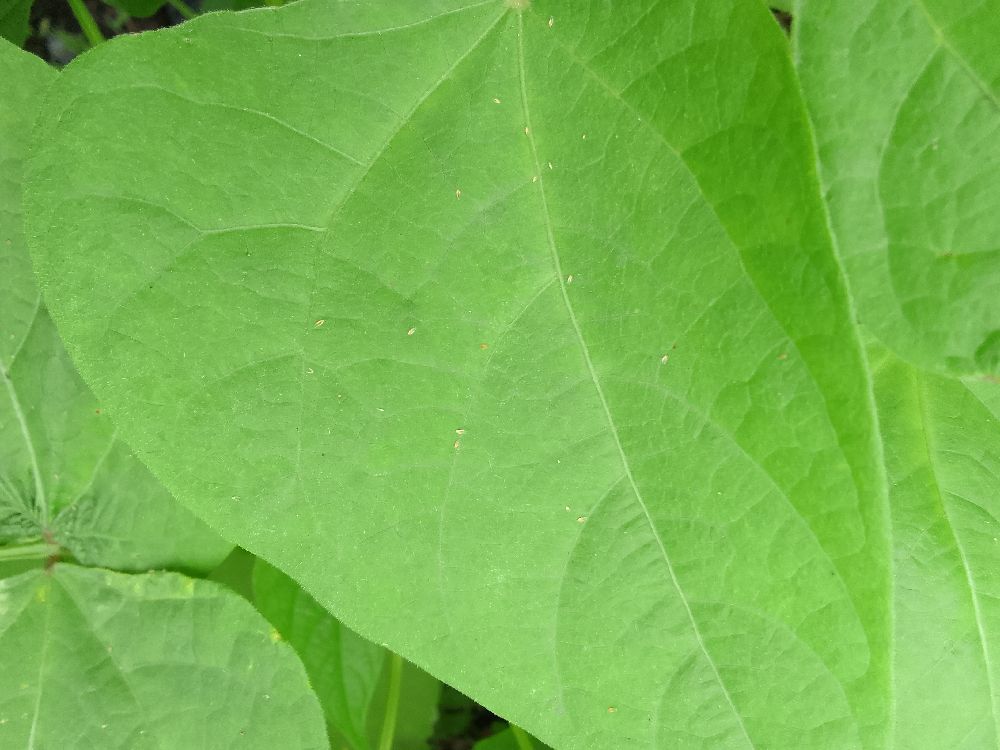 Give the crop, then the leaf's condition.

common bean, healthy
